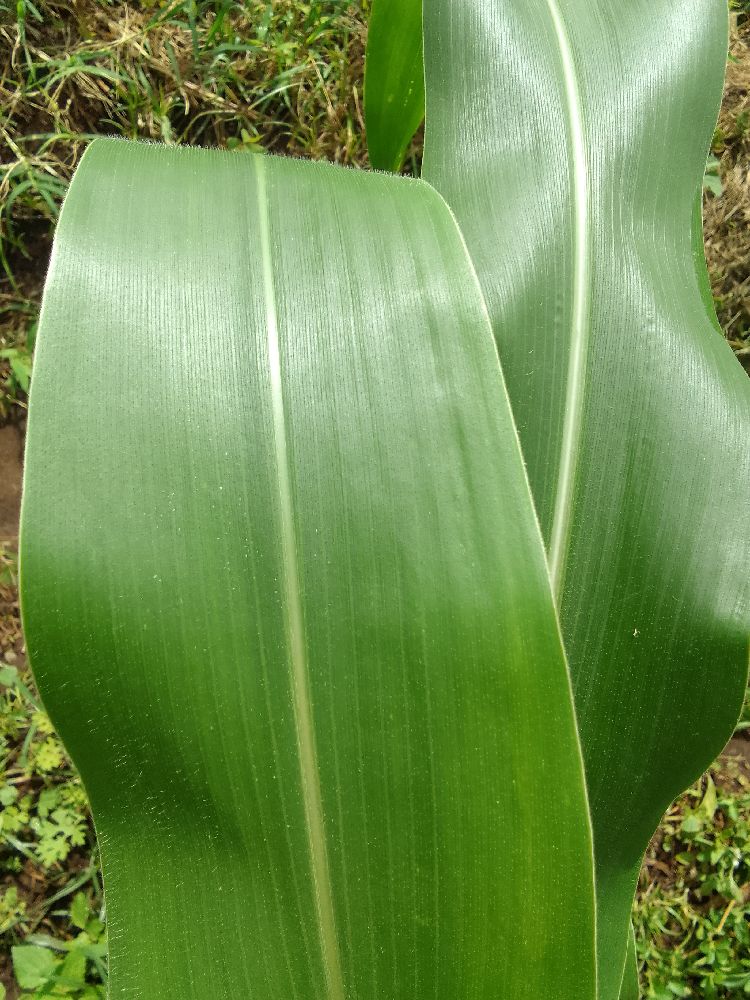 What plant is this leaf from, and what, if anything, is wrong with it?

maize, healthy
